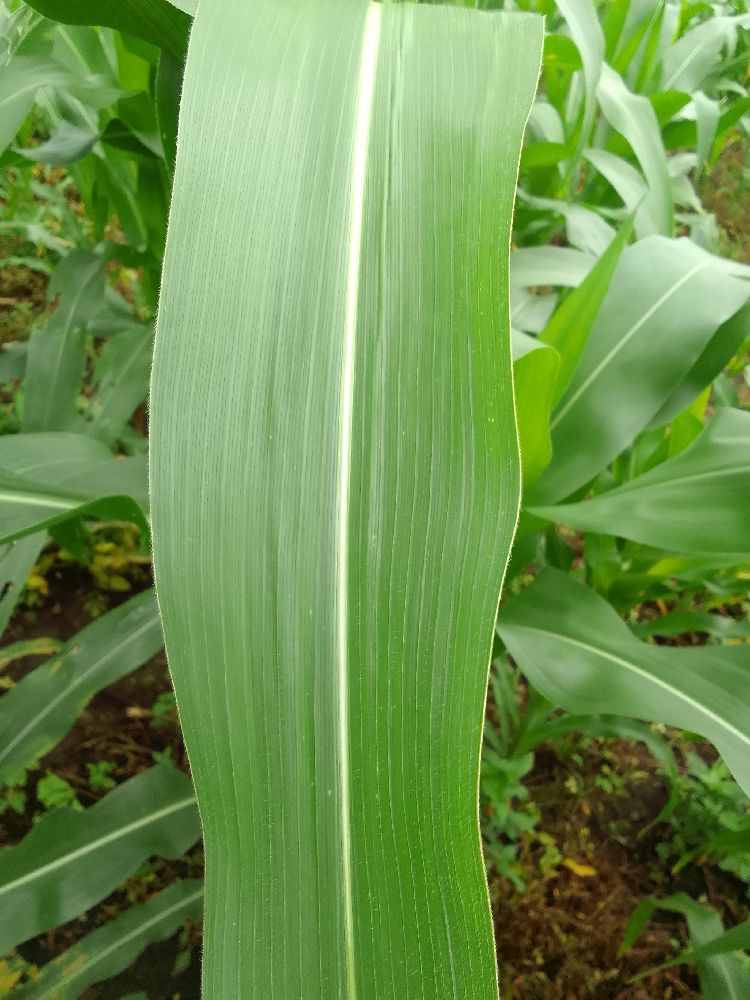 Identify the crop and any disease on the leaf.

maize, healthy
